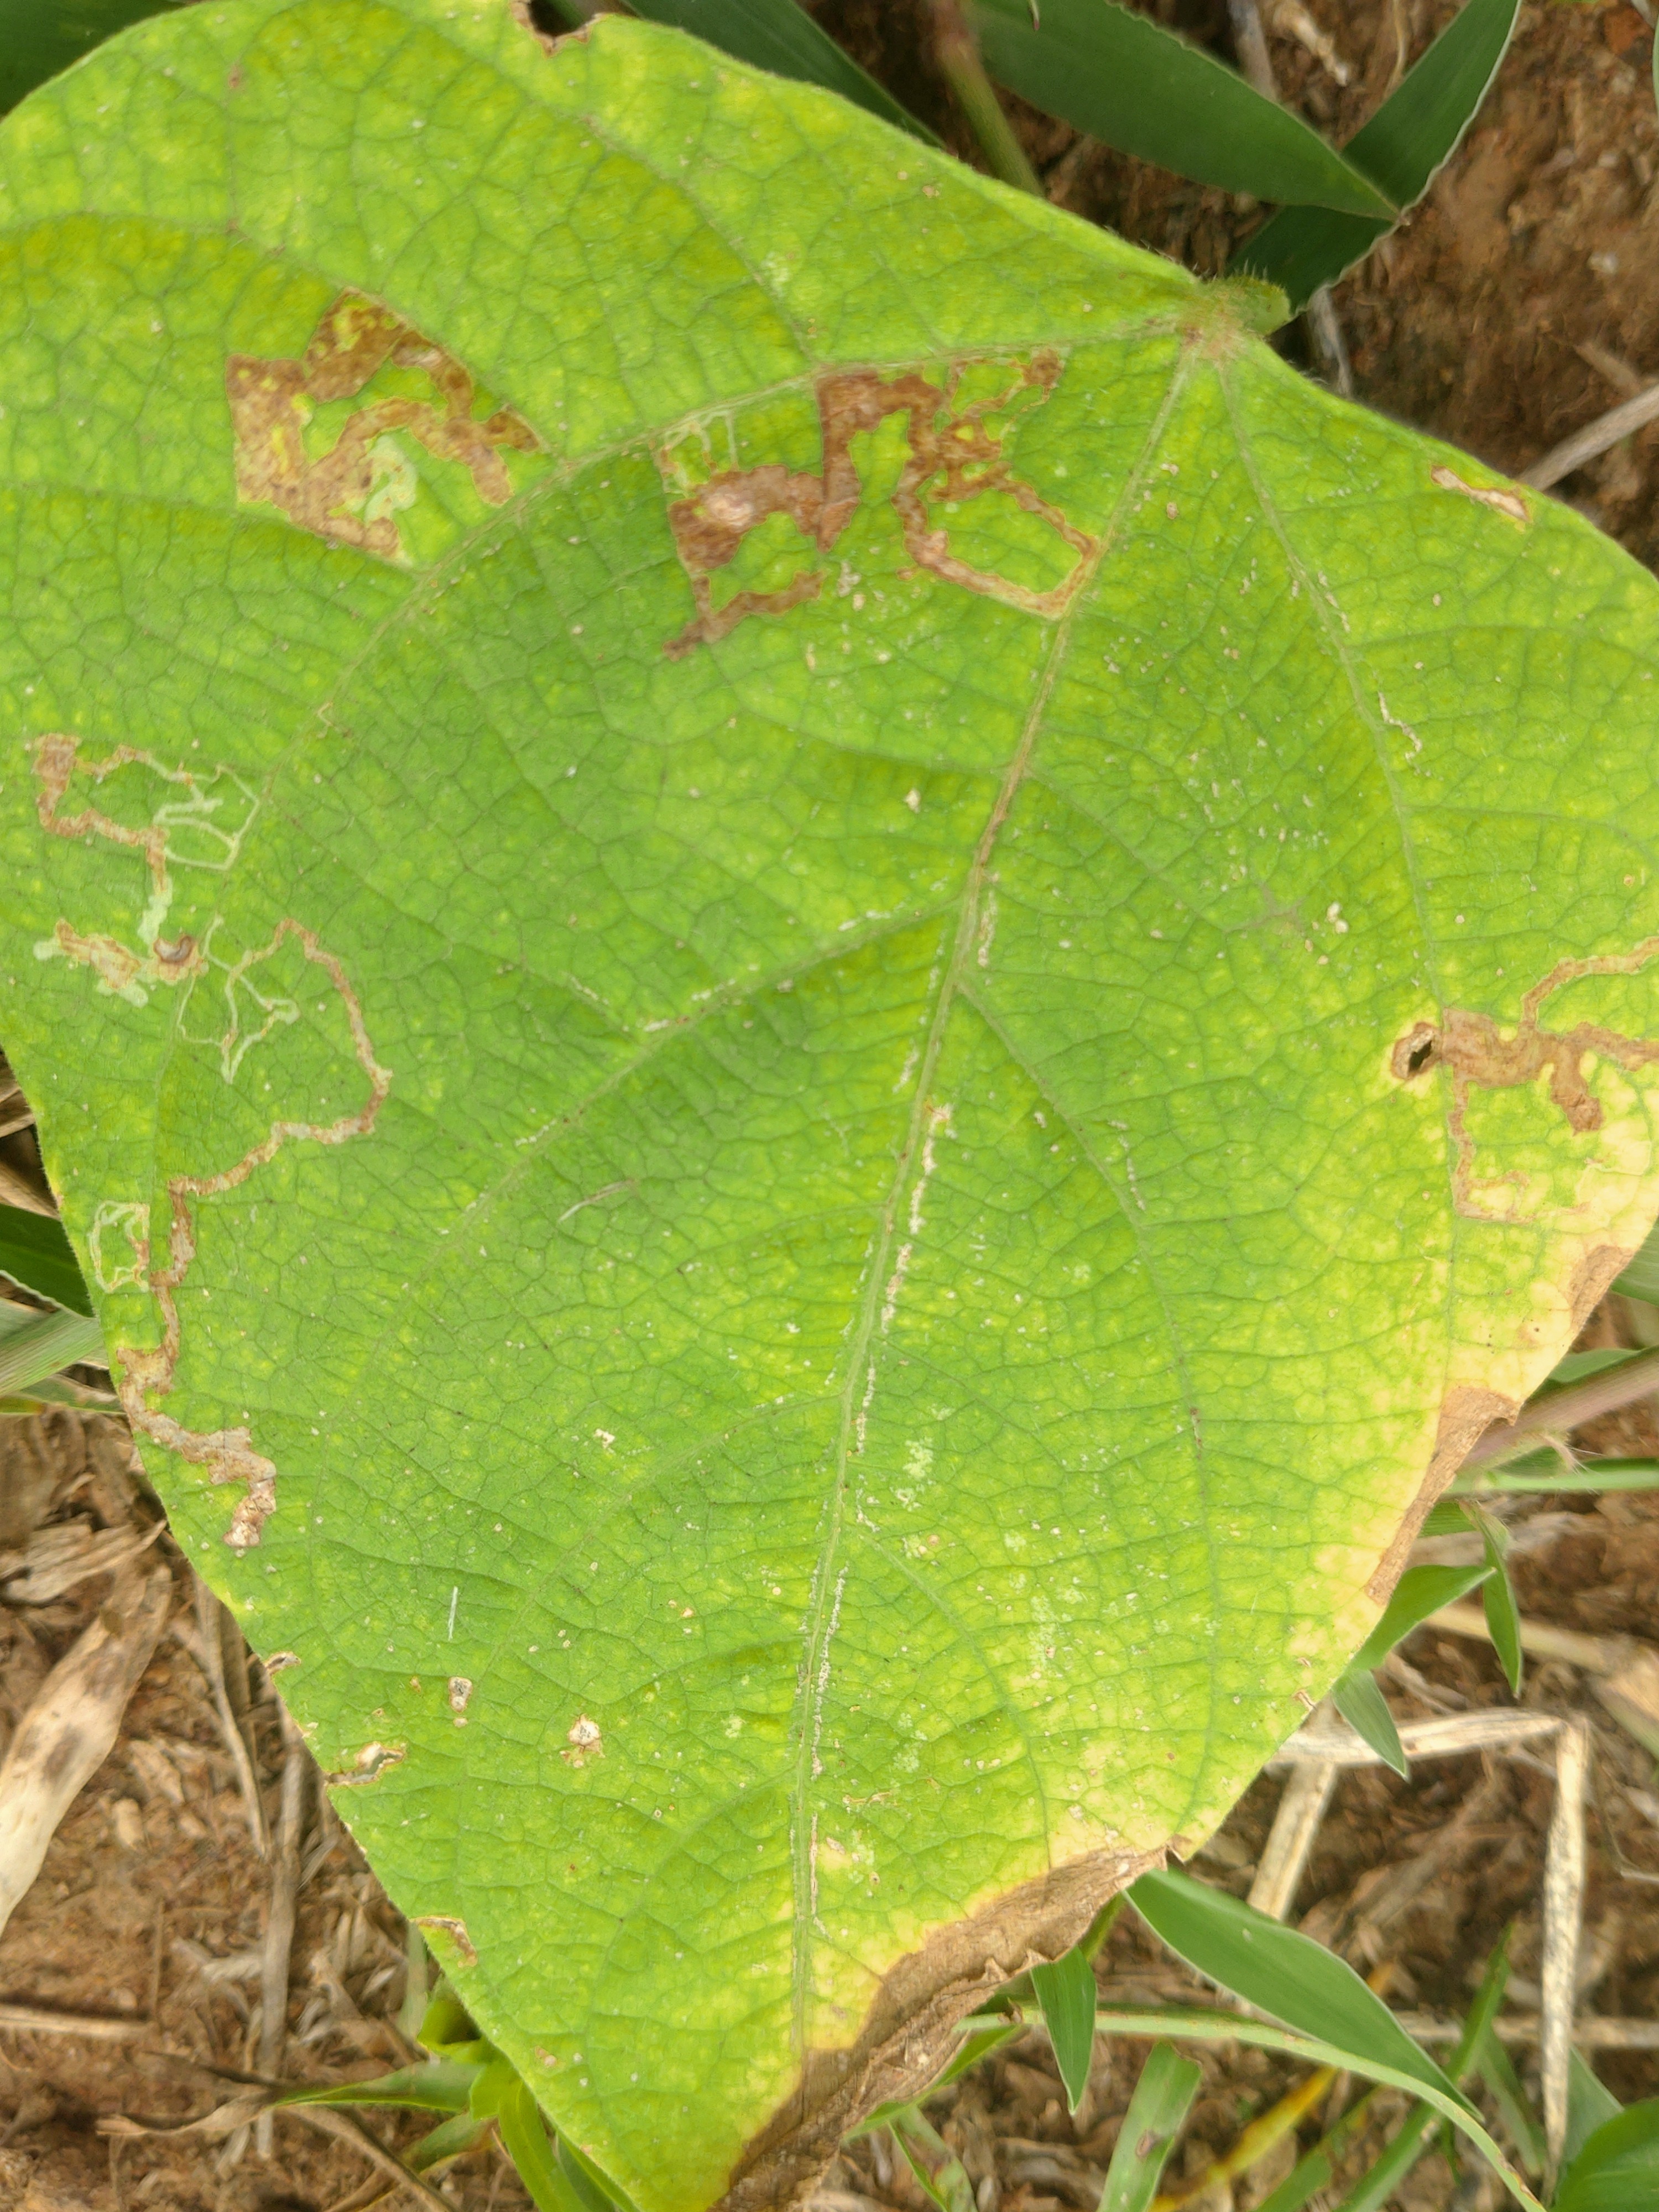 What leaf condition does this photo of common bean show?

rust
